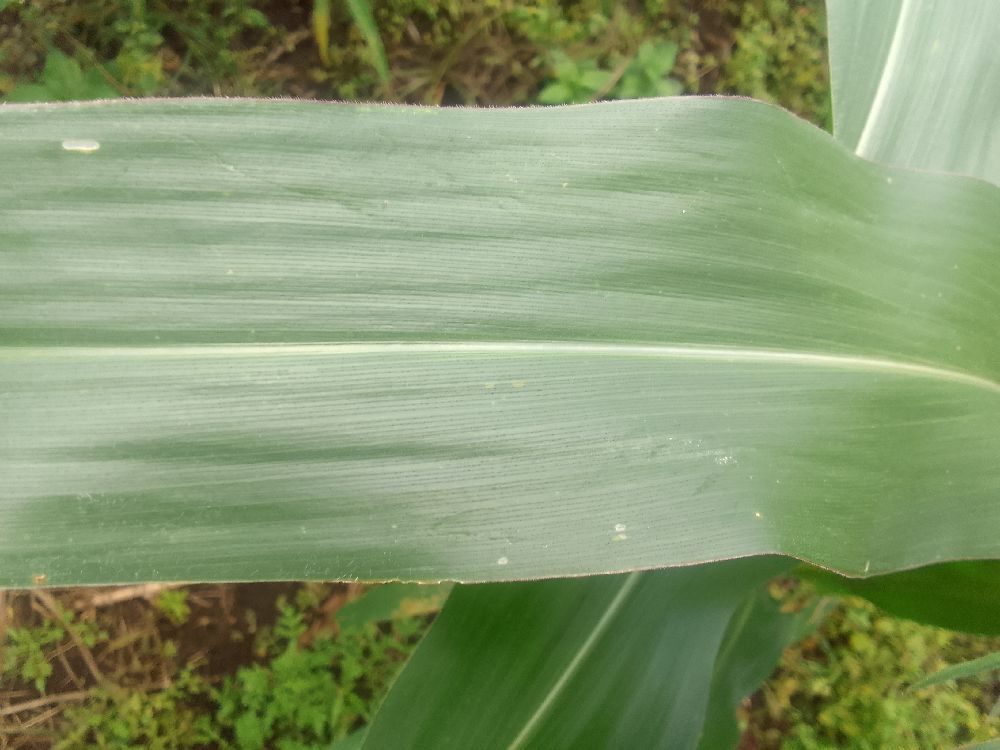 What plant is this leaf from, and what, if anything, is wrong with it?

maize, healthy
